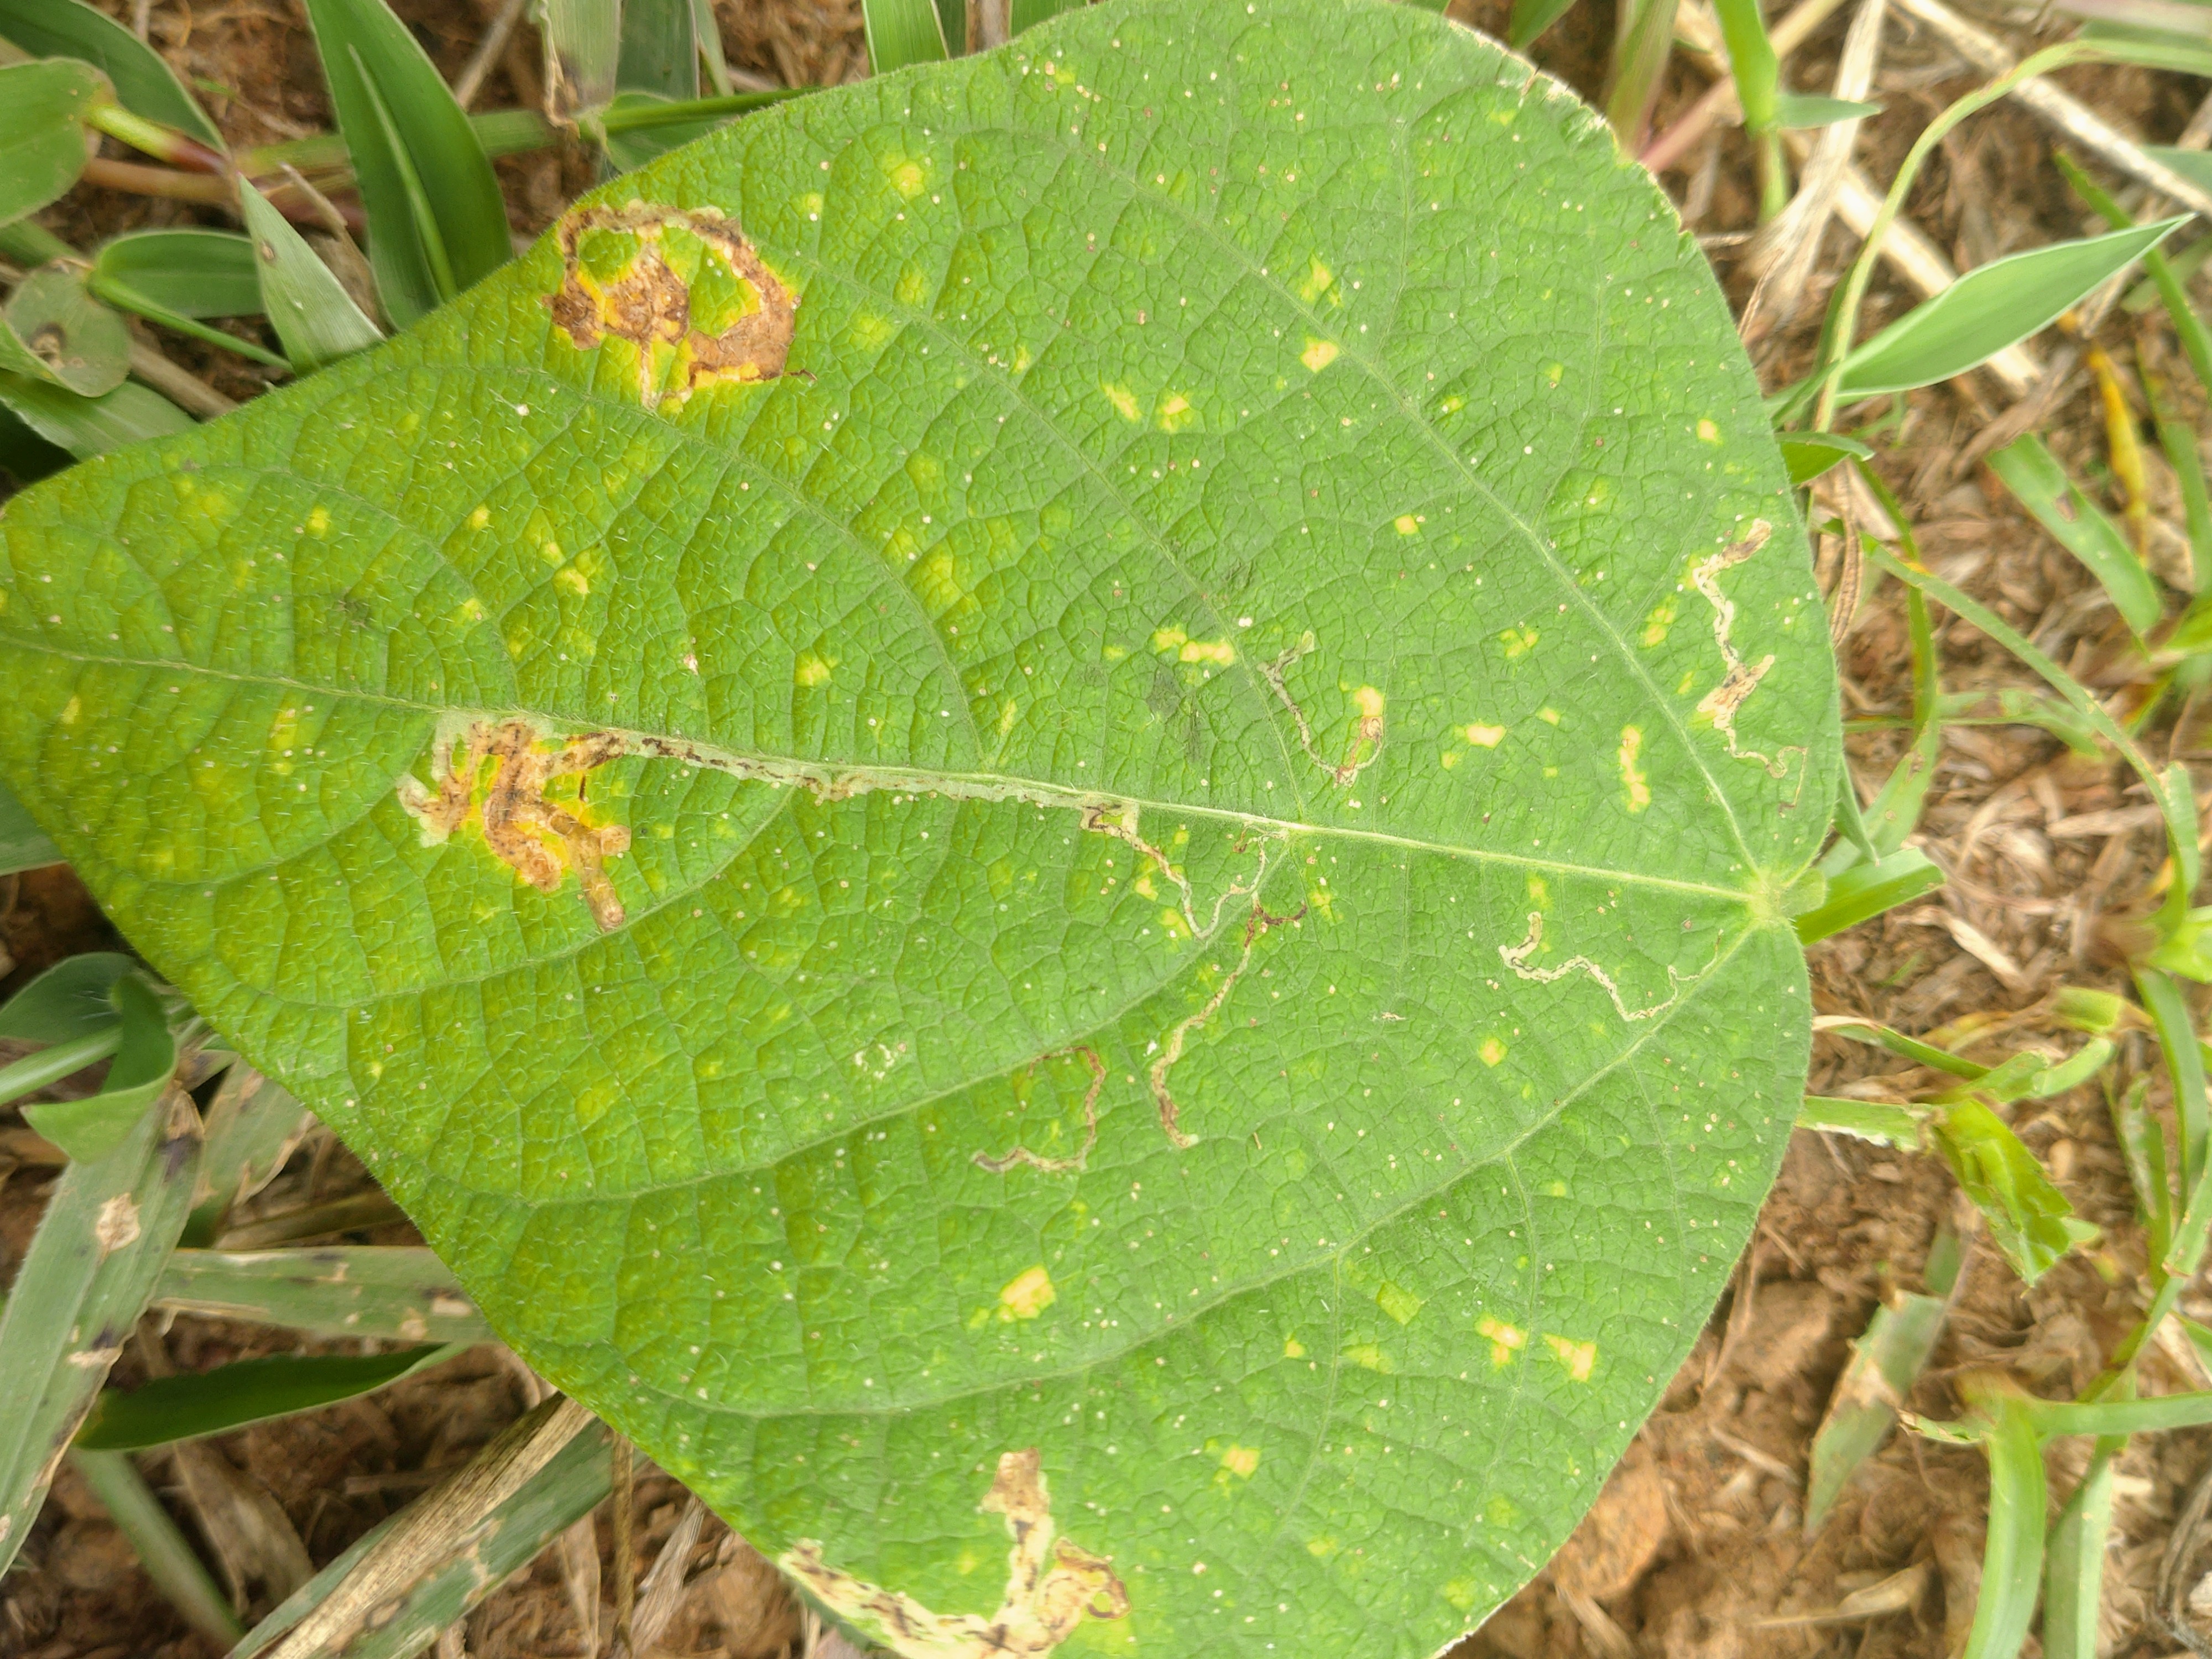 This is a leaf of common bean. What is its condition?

rust
